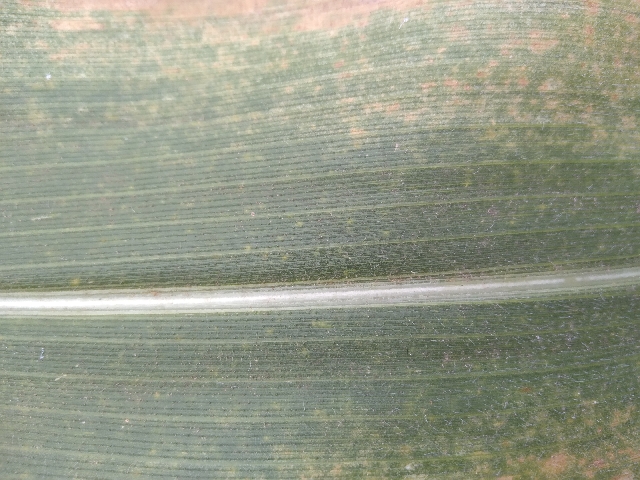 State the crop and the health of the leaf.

maize, maize lethal necrosis
